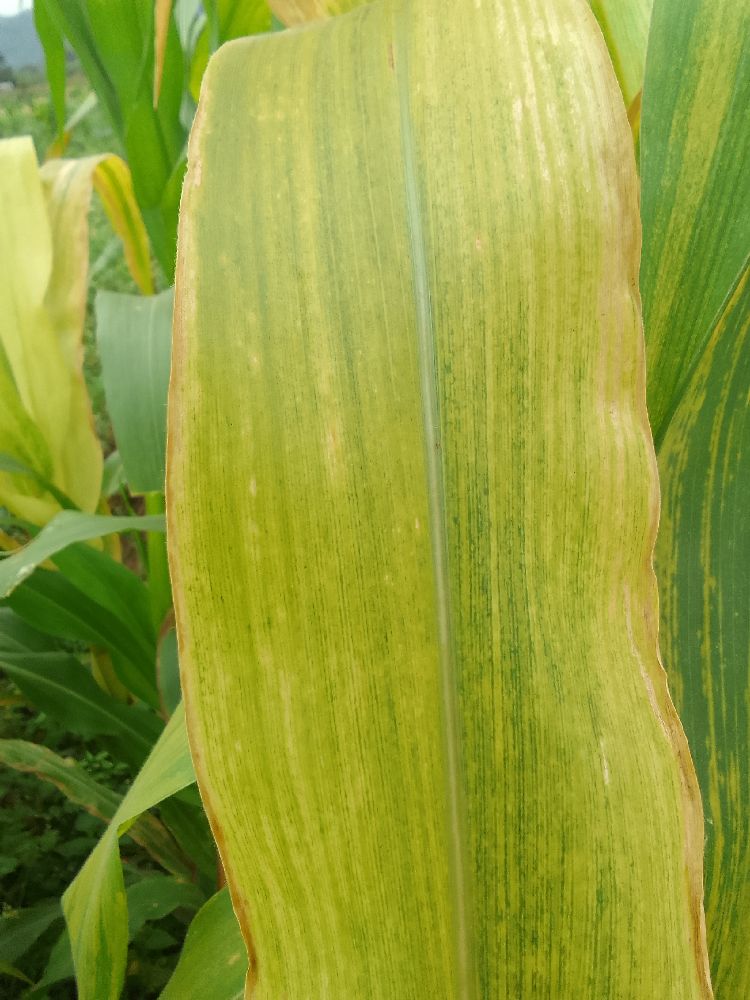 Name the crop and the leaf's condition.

maize, maize lethal necrosis
